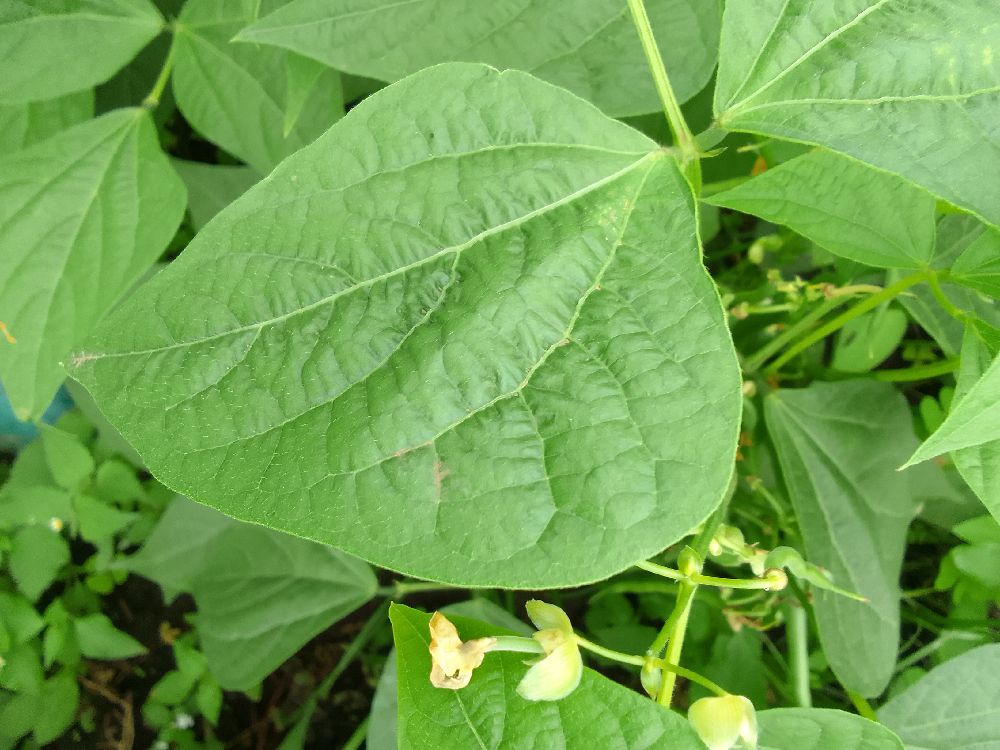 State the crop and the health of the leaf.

common bean, healthy
